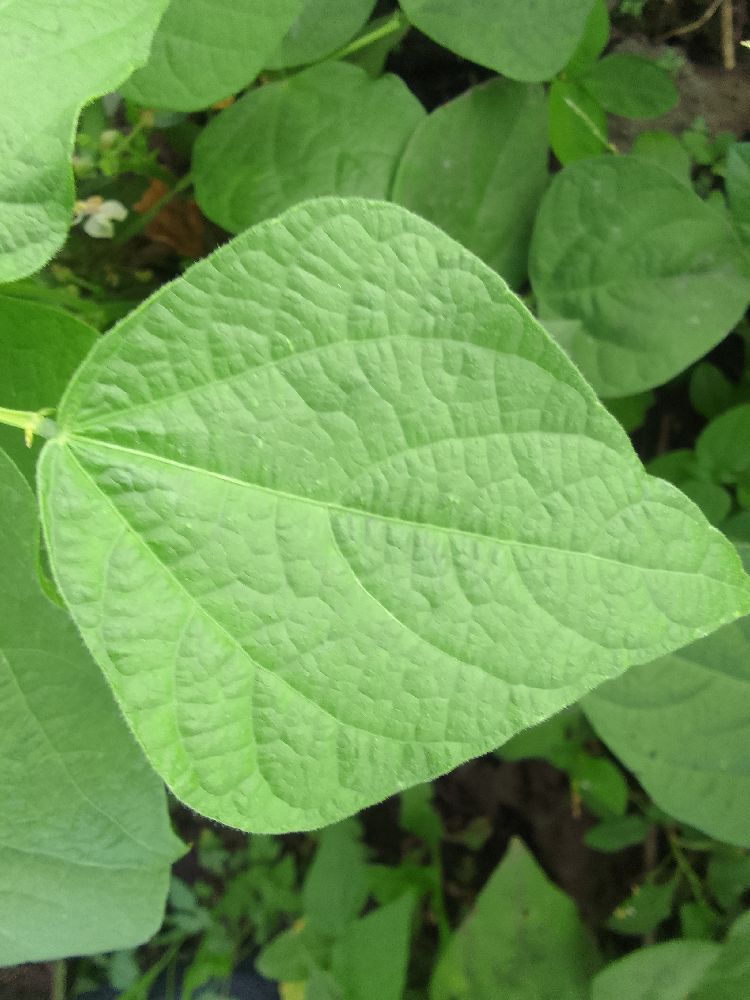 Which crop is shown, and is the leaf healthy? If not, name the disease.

common bean, healthy
